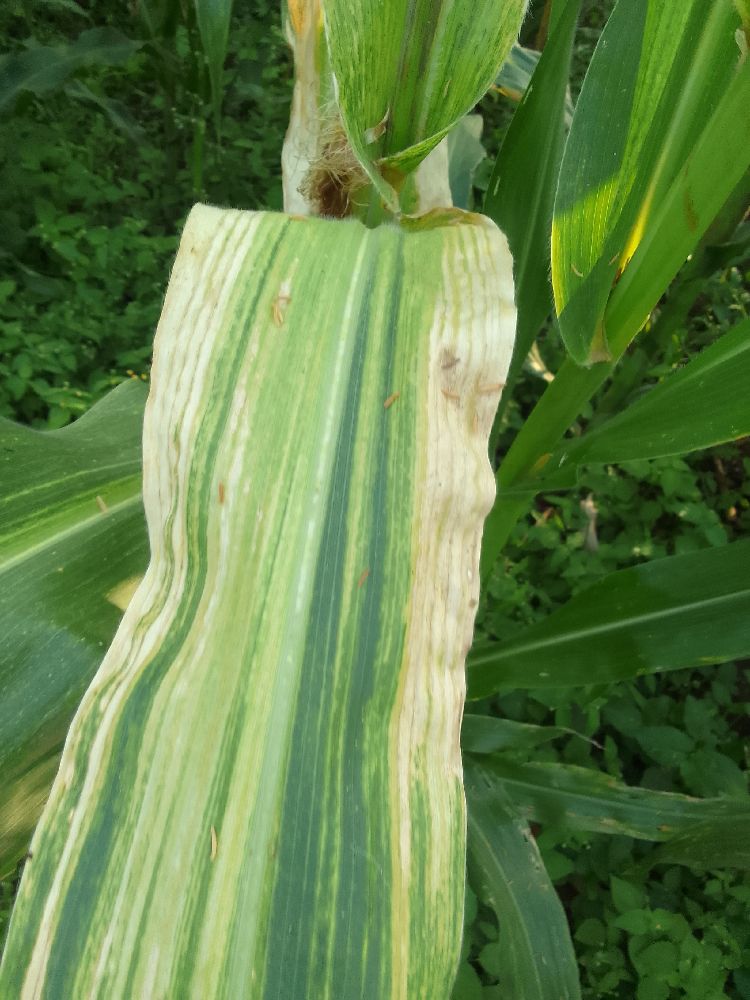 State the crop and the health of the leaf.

maize, maize lethal necrosis
